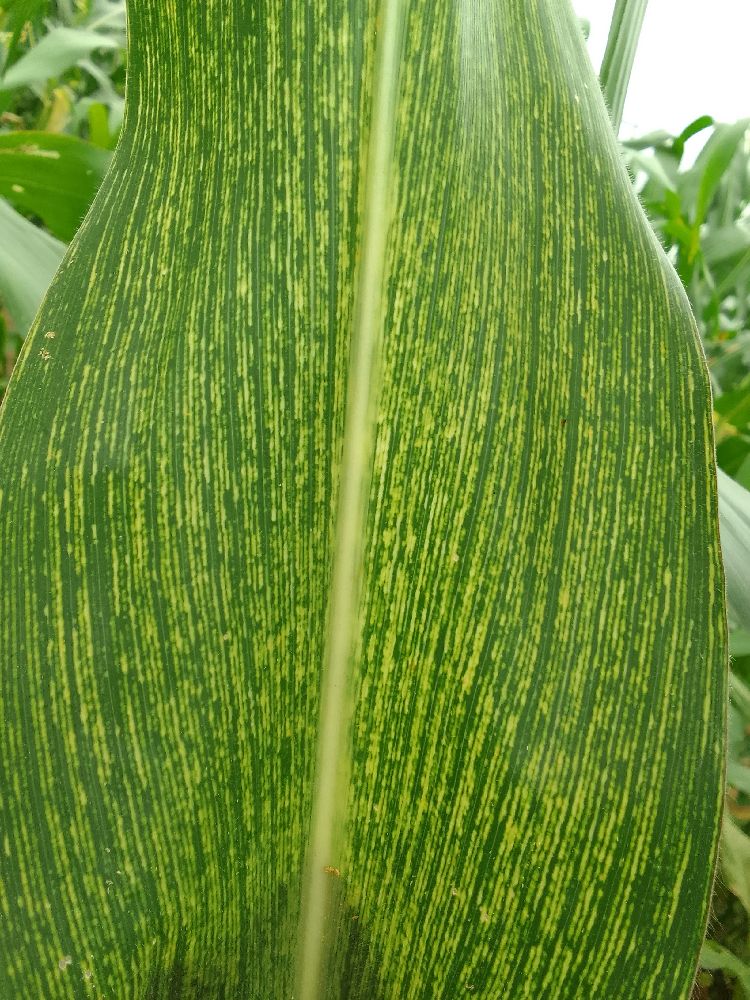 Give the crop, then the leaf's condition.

maize, maize streak virus
